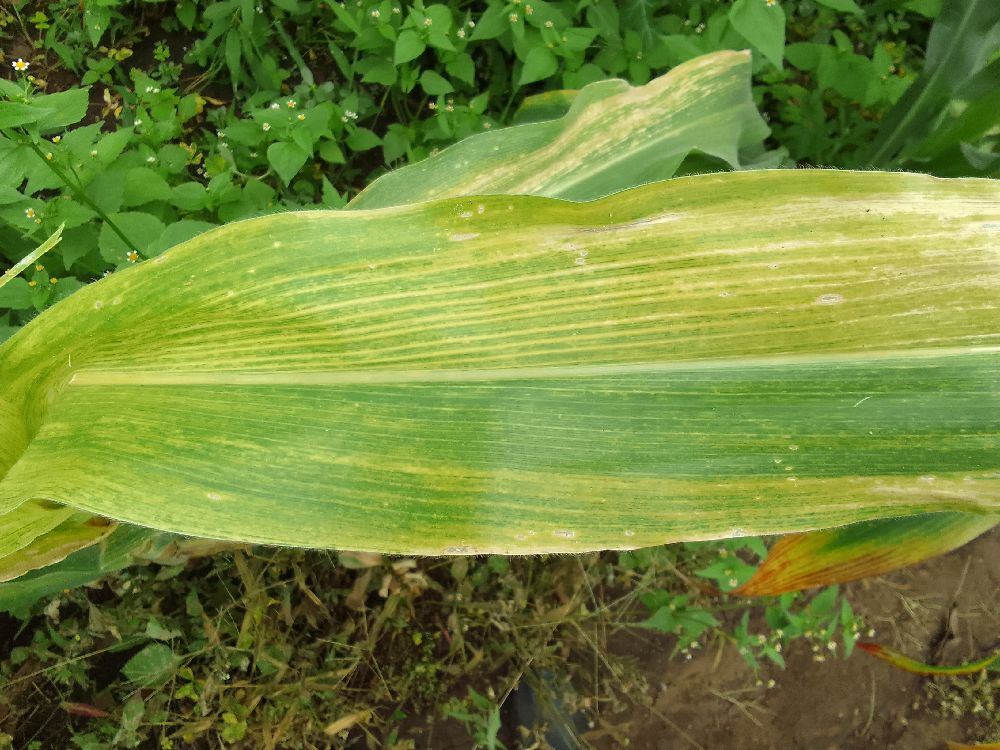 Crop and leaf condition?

maize, maize lethal necrosis
